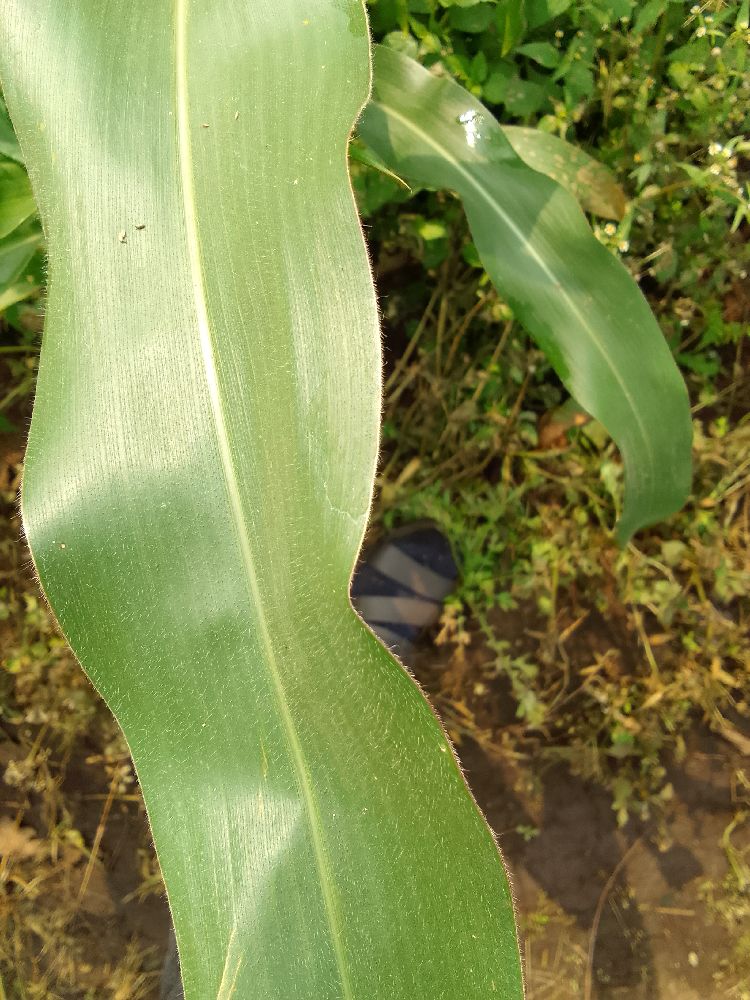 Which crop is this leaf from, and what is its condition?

maize, healthy
